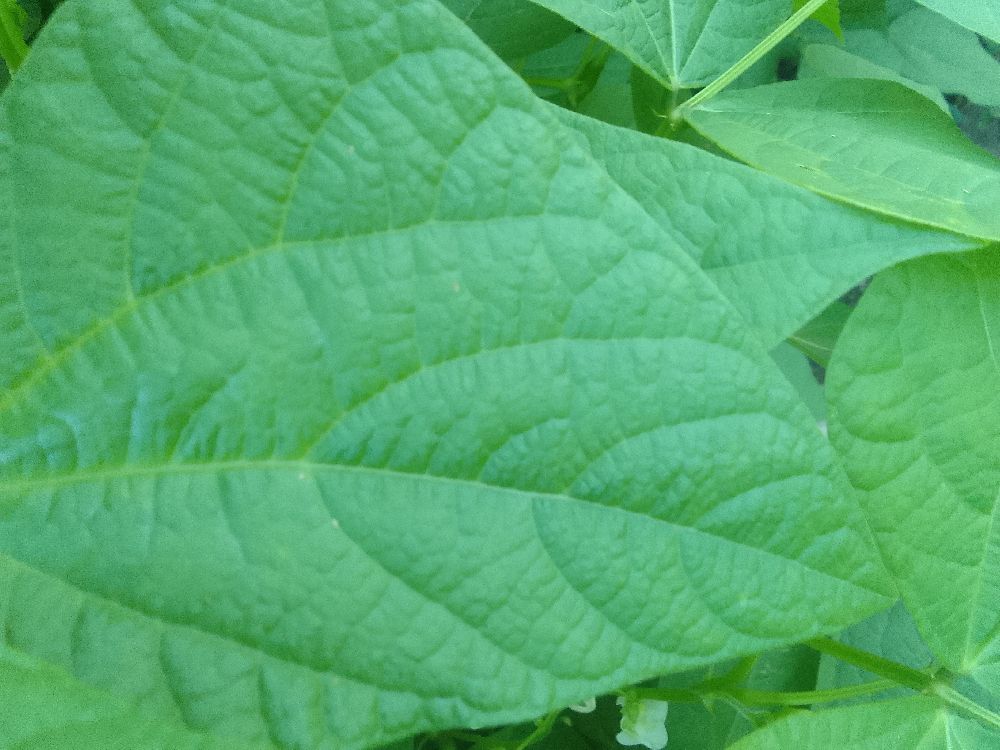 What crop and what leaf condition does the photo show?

common bean, healthy
